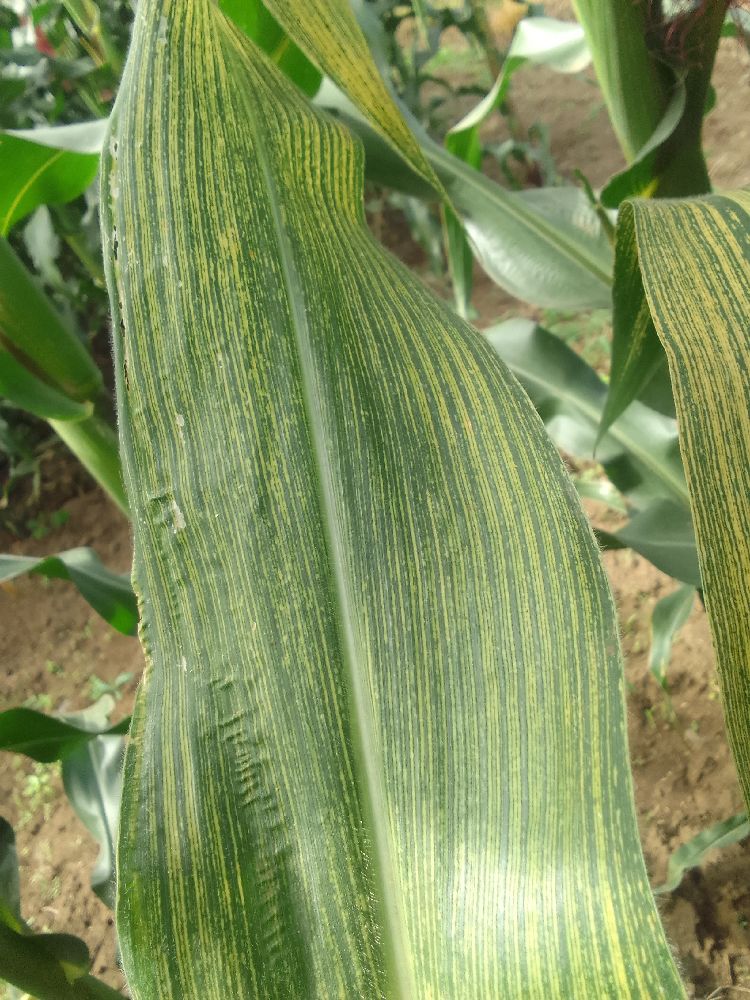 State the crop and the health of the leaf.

maize, maize streak virus
